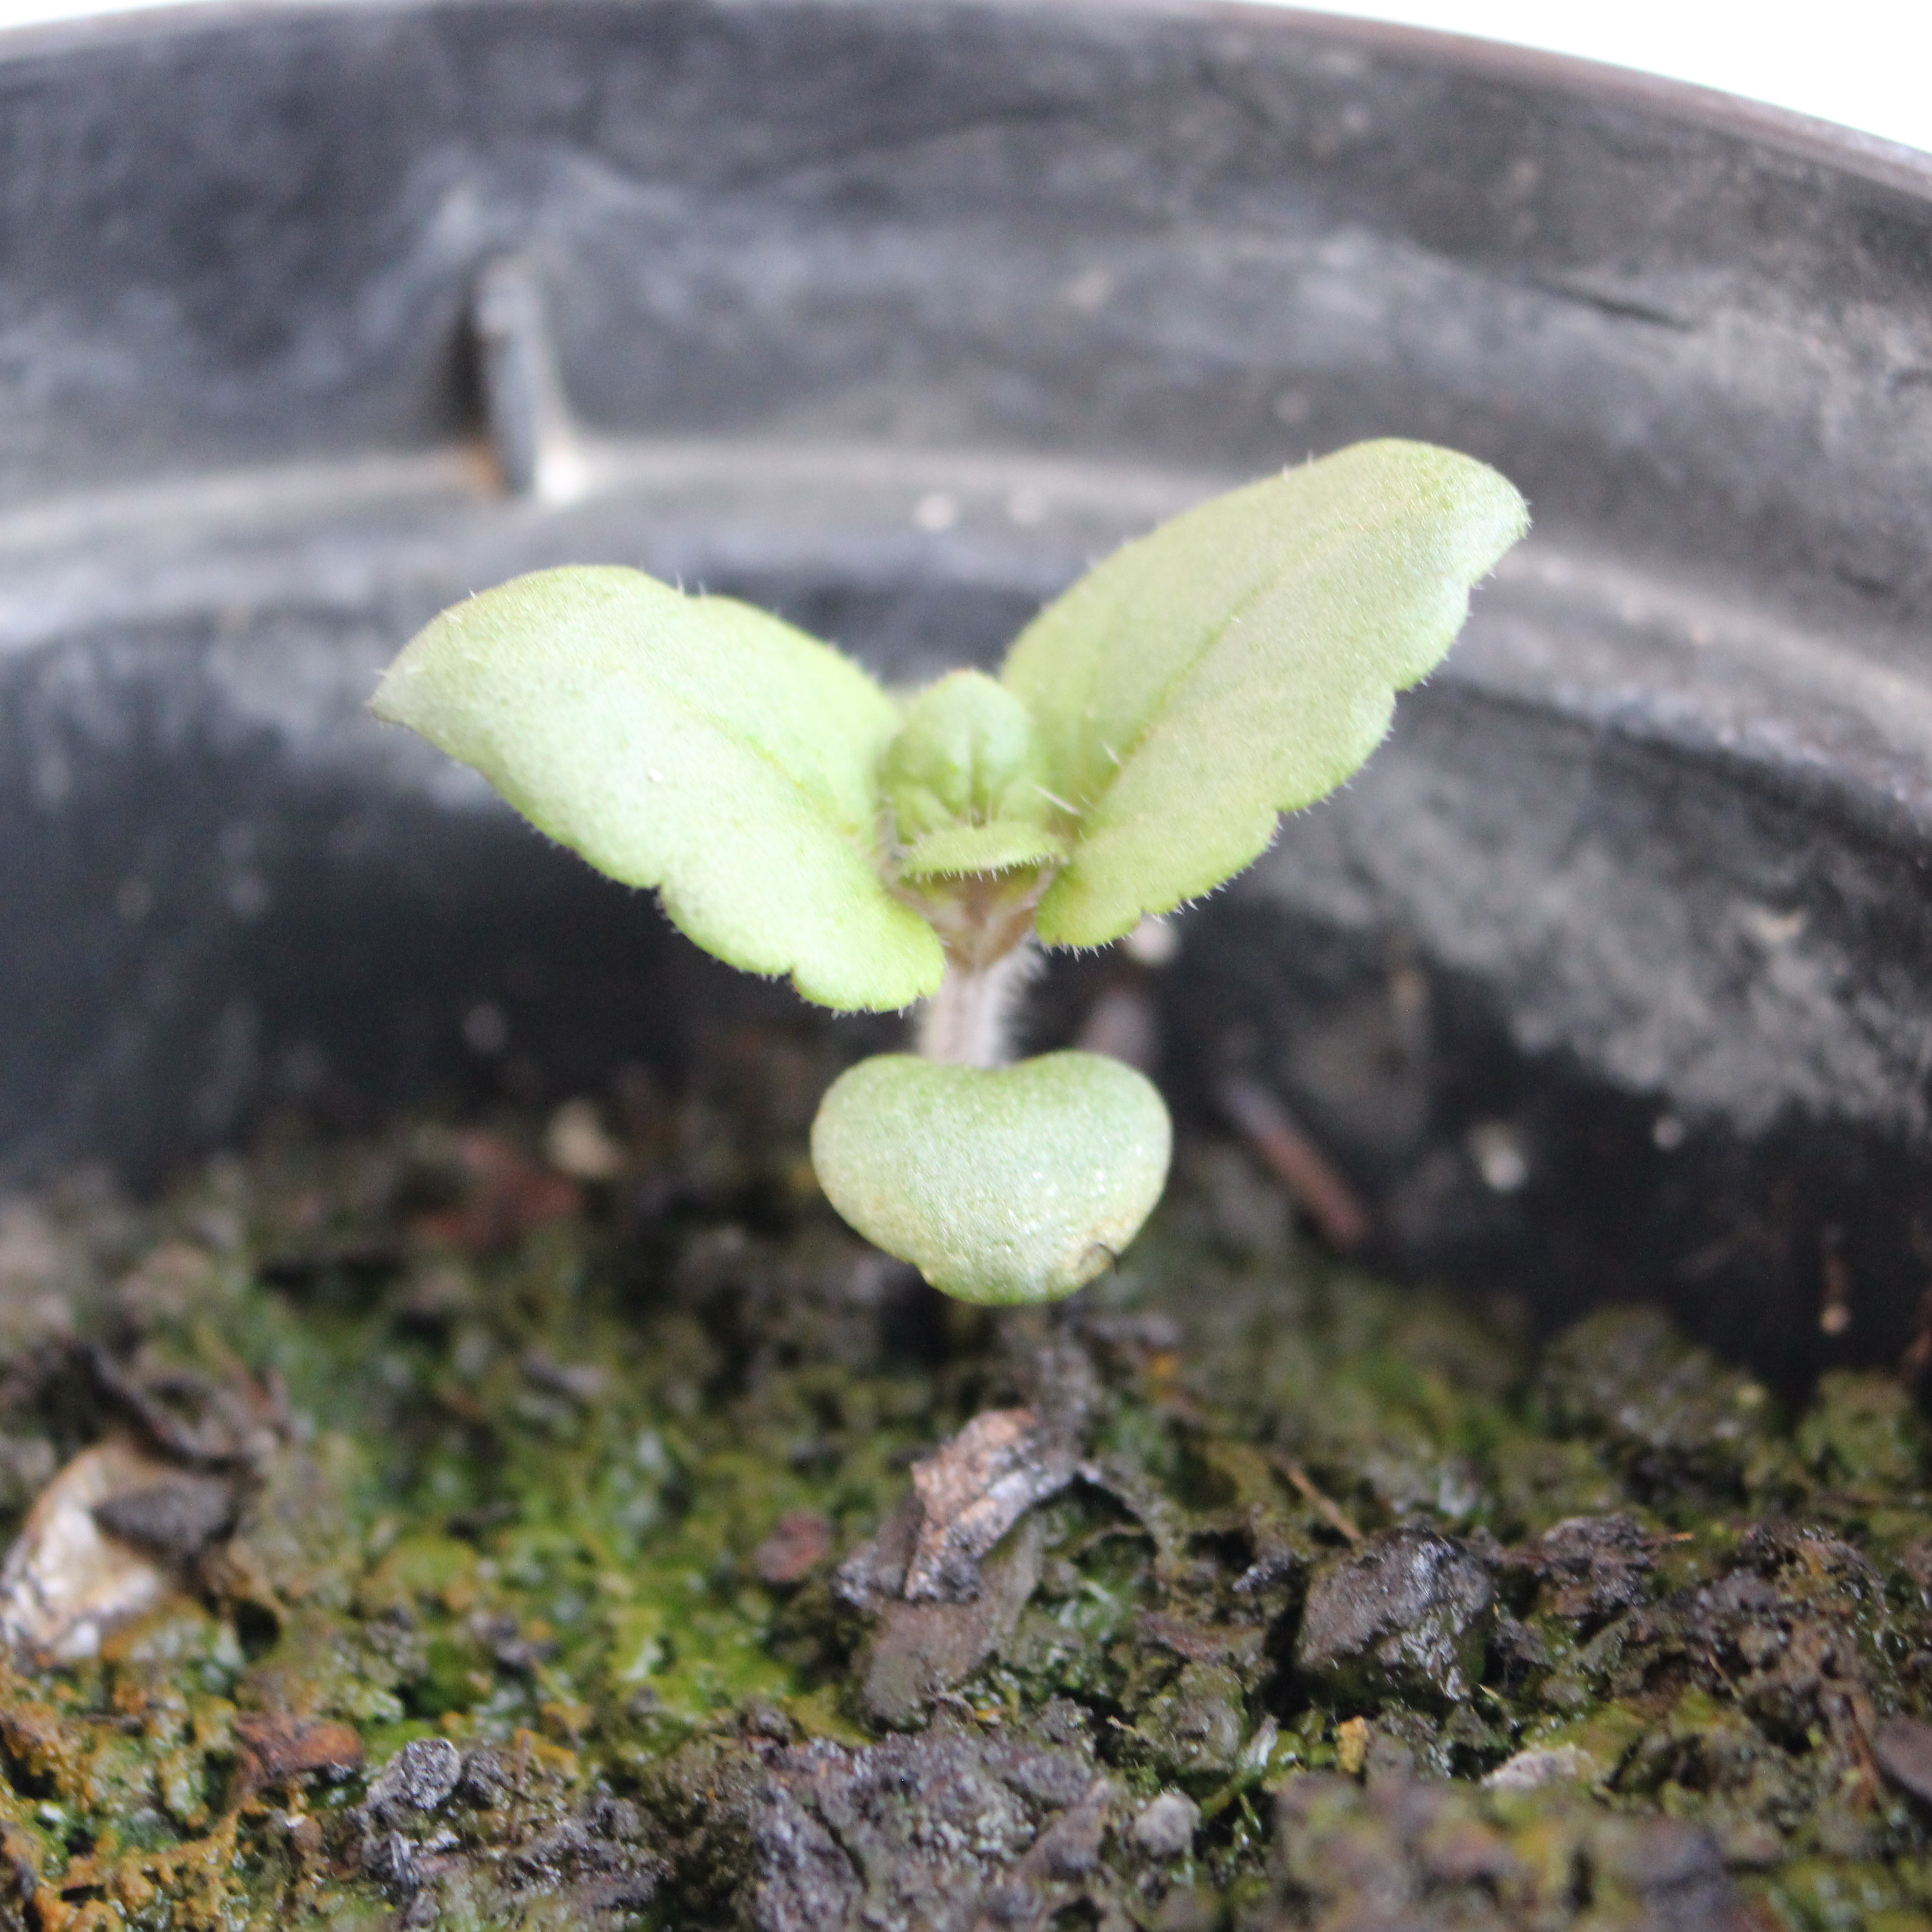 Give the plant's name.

Veronica persica
